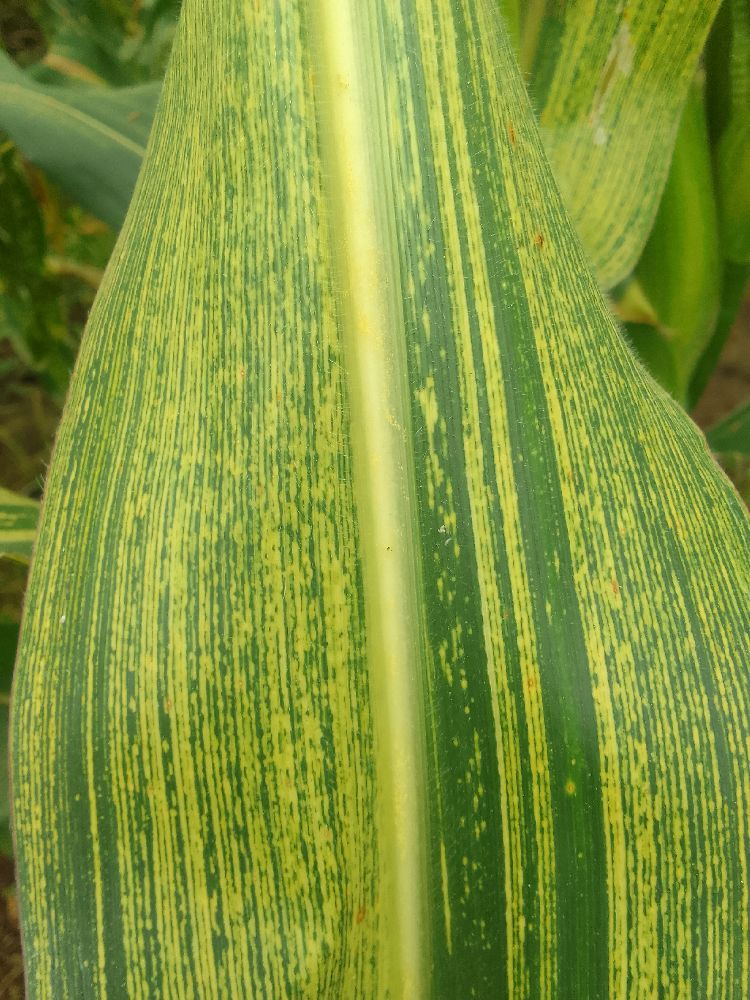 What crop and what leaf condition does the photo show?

maize, maize streak virus
